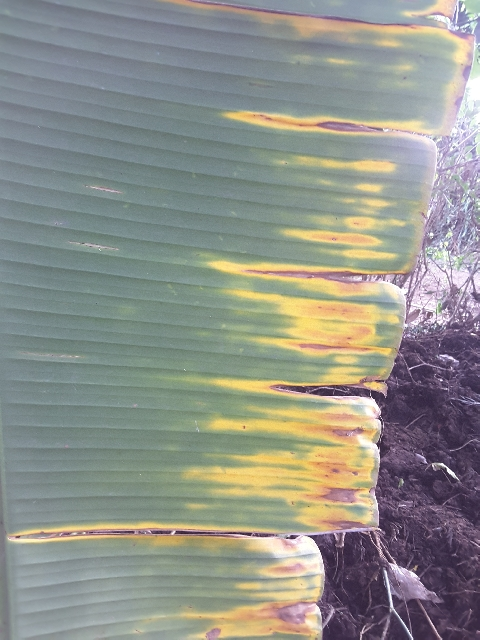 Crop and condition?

banana, fusarium wilt race 1
